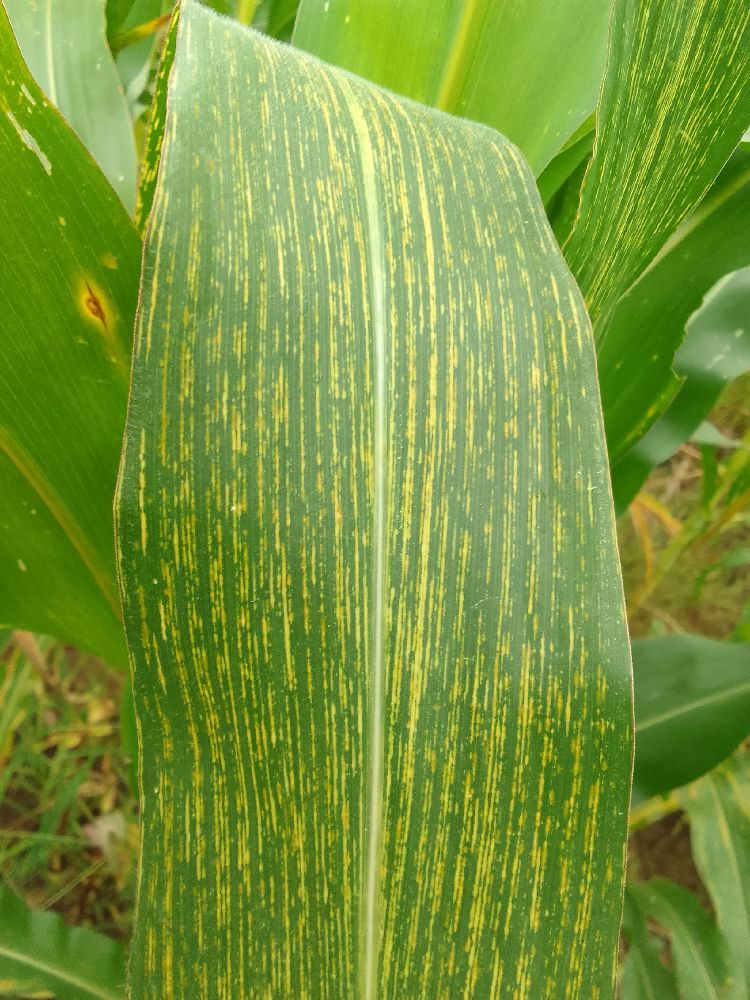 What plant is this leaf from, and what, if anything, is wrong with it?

maize, maize streak virus
